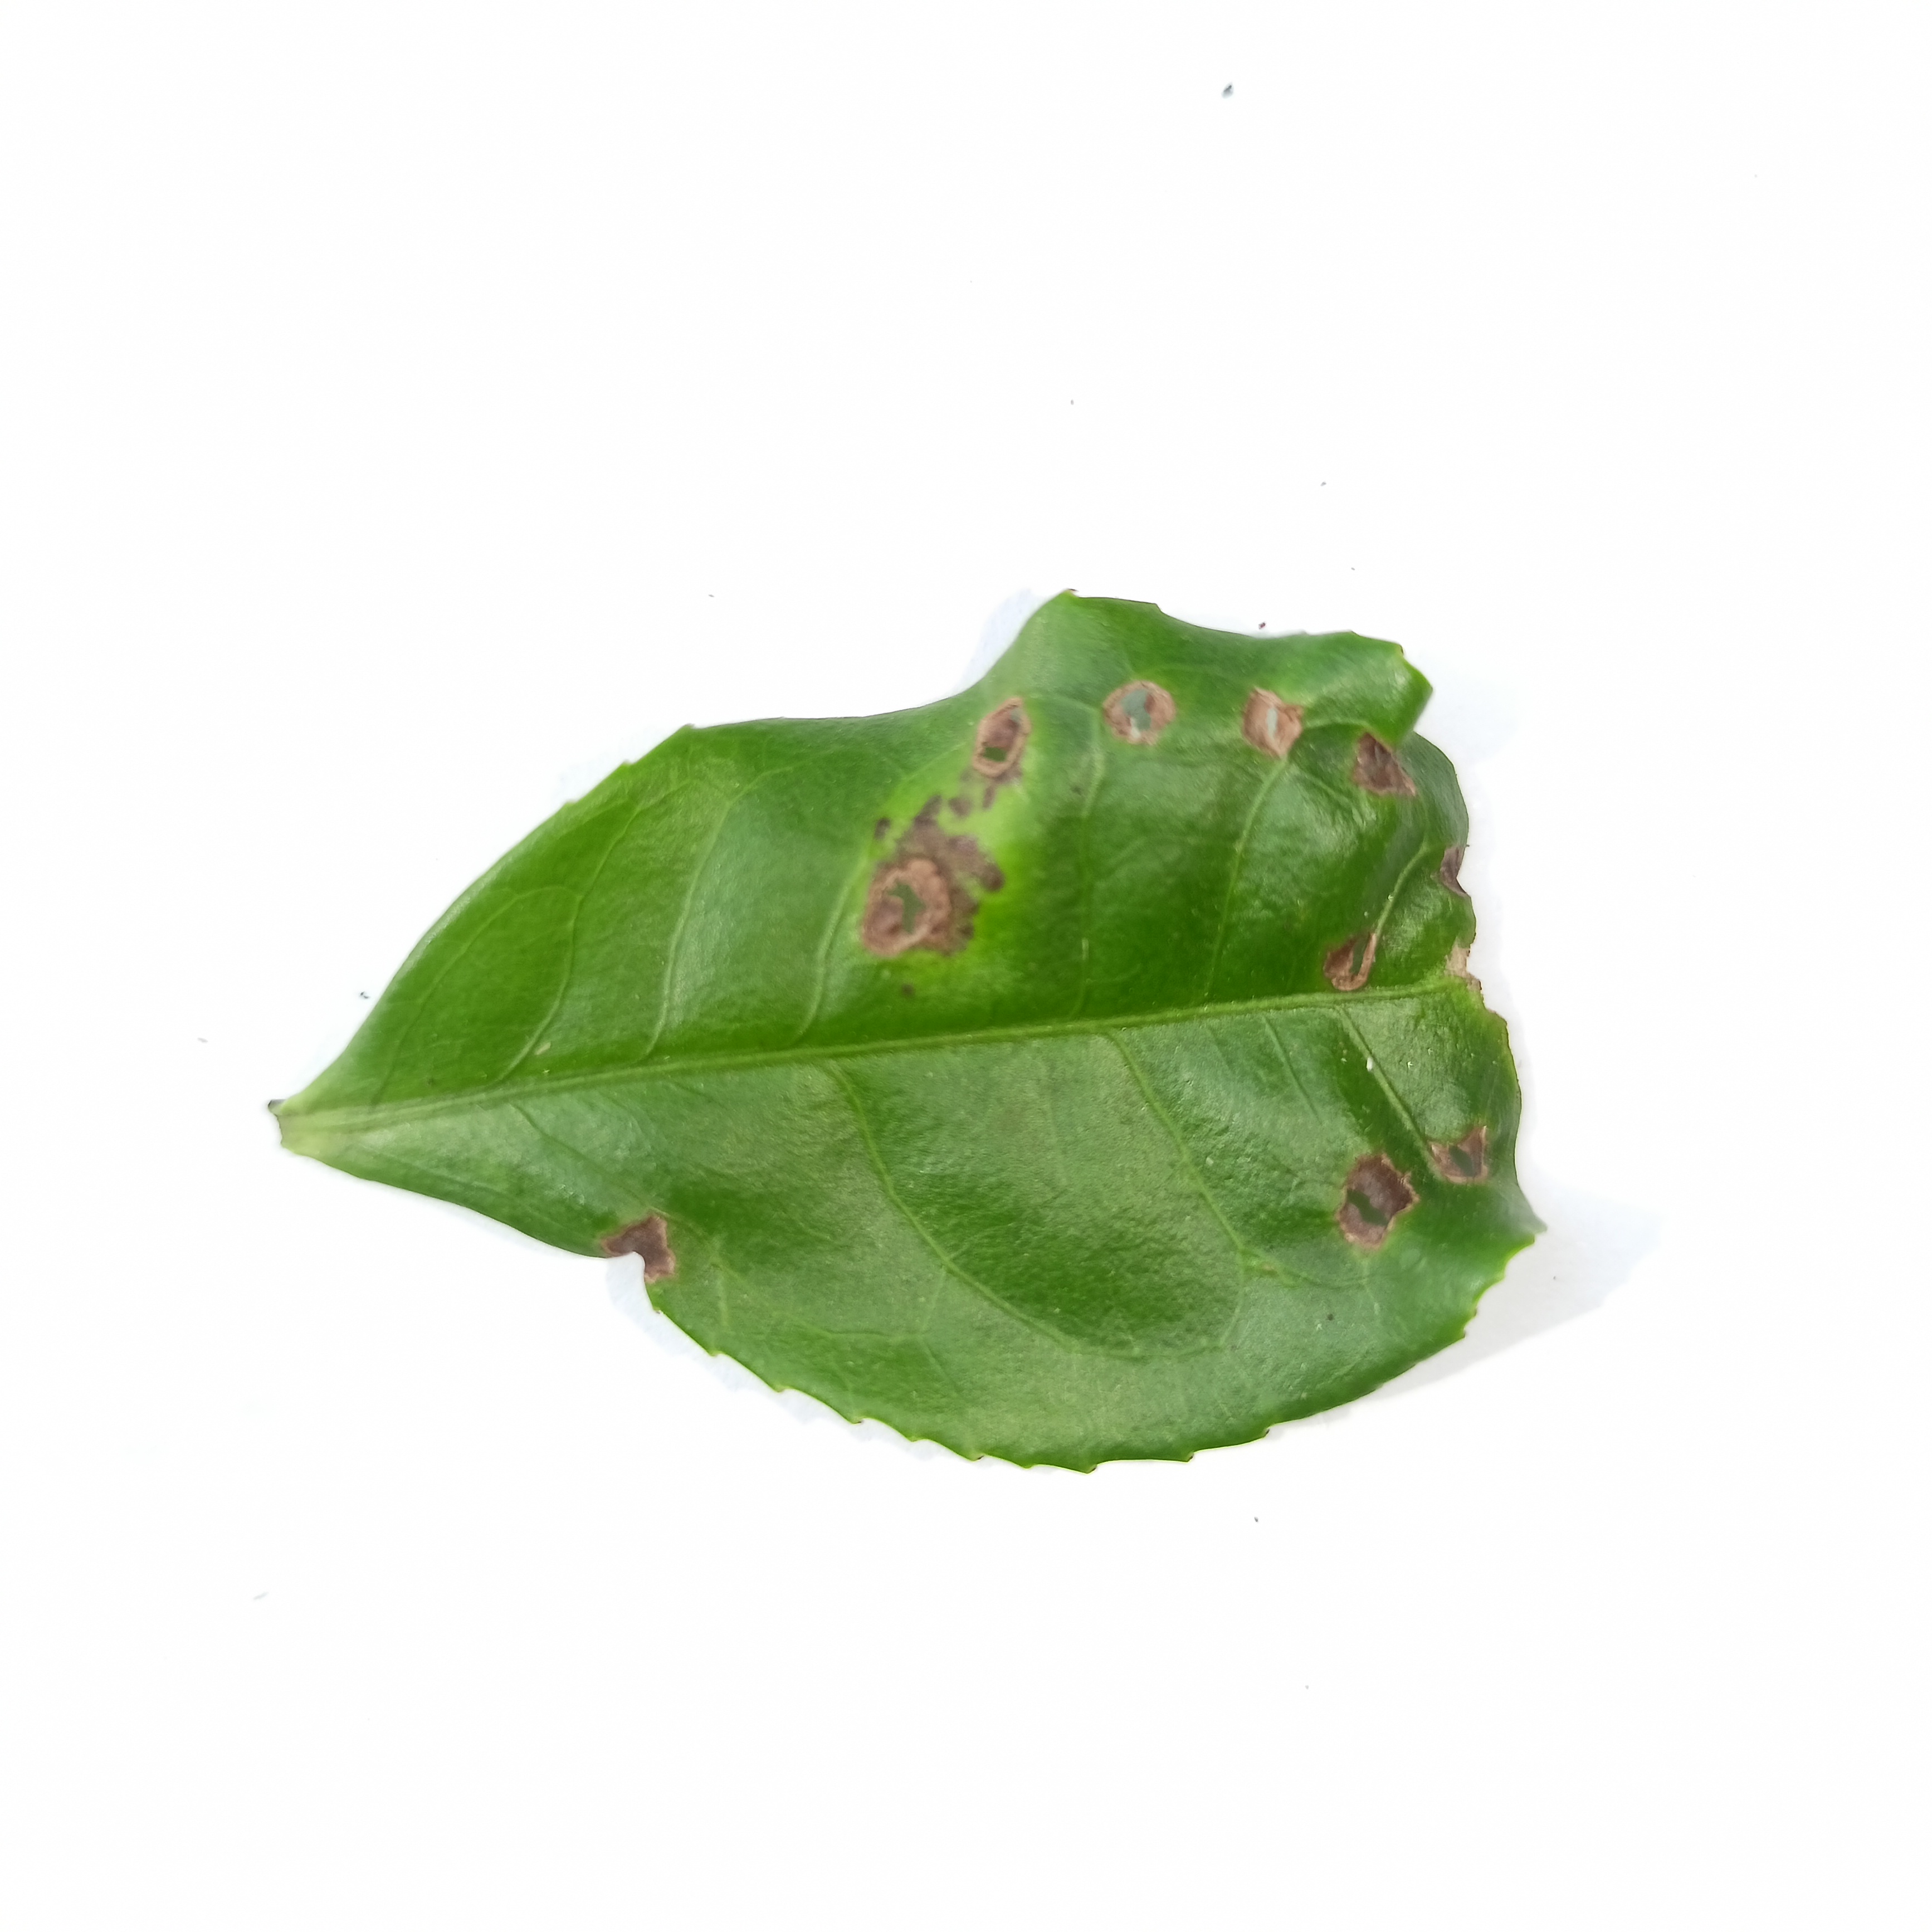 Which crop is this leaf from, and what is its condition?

tea, helopeltis
